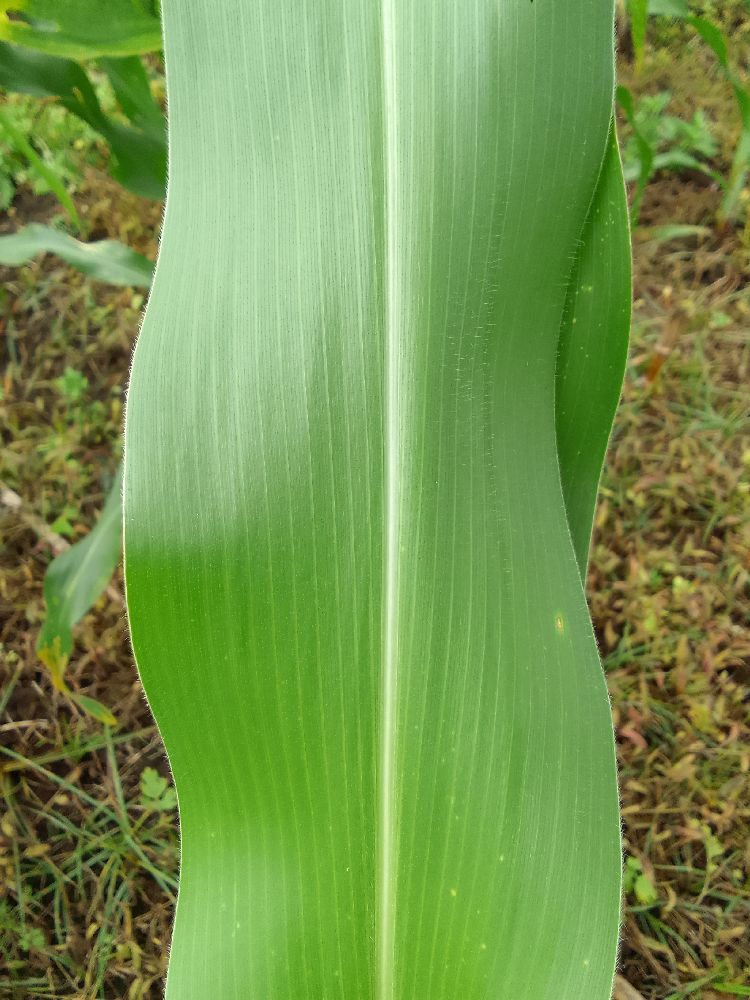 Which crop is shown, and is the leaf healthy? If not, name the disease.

maize, healthy
